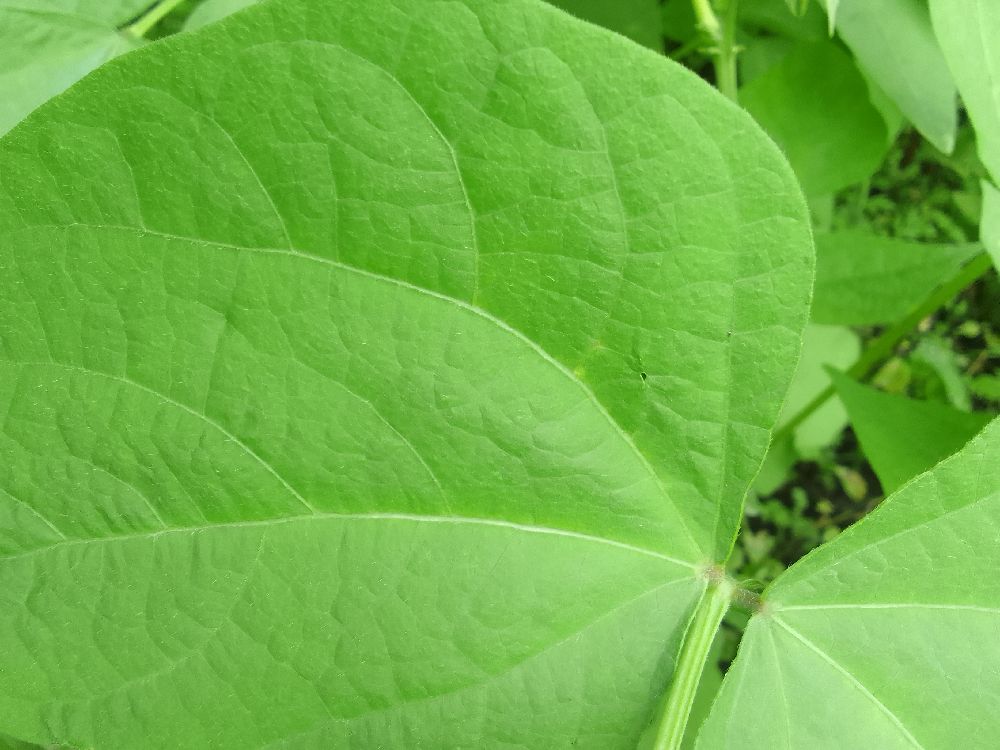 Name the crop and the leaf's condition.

common bean, healthy
